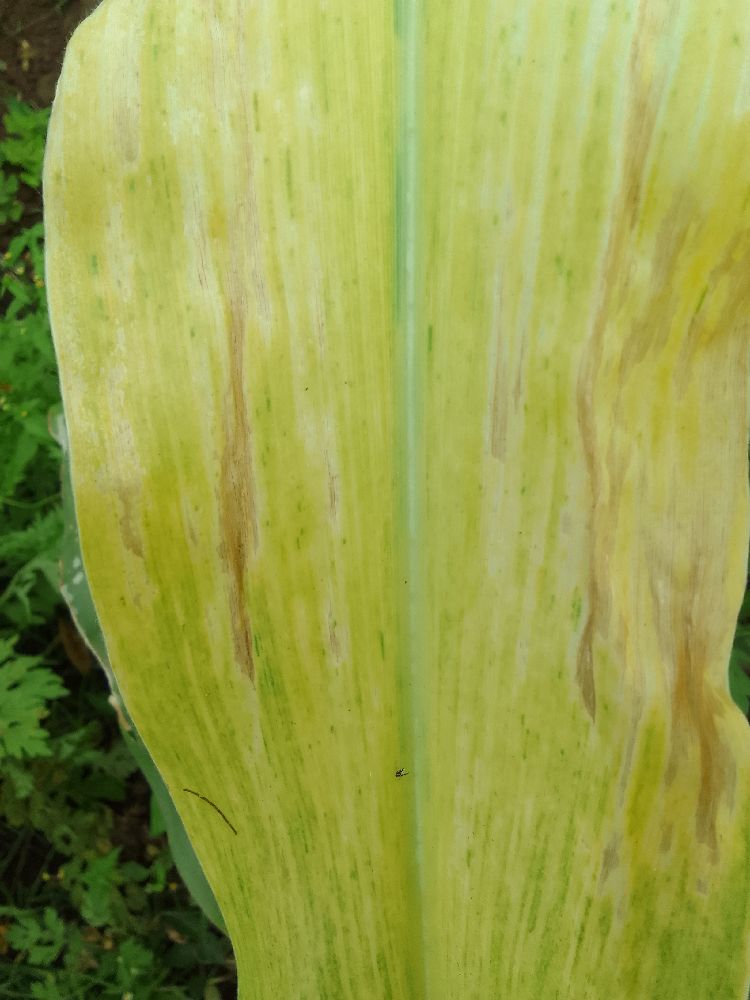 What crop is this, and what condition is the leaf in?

maize, maize lethal necrosis
